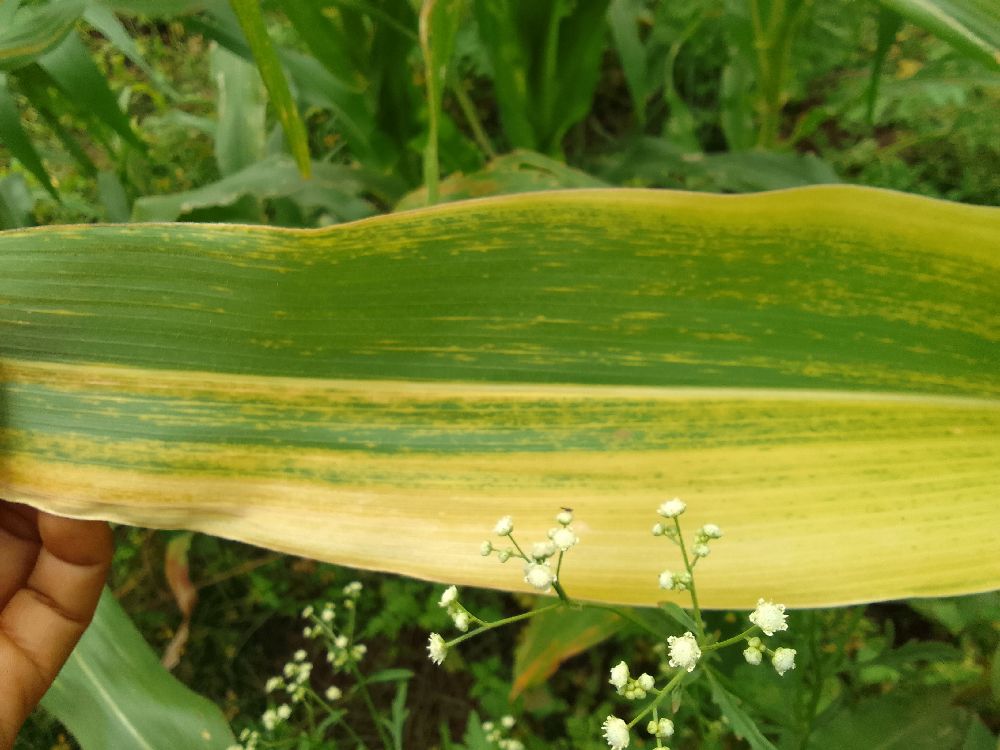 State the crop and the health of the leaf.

maize, maize lethal necrosis
